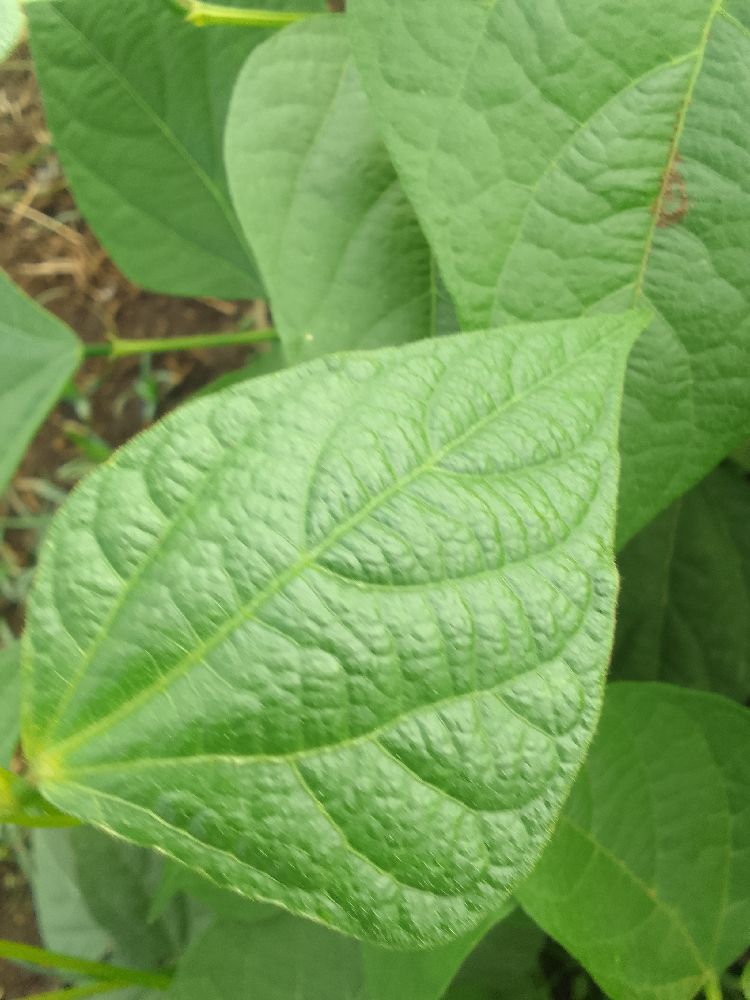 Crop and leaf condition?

common bean, healthy
